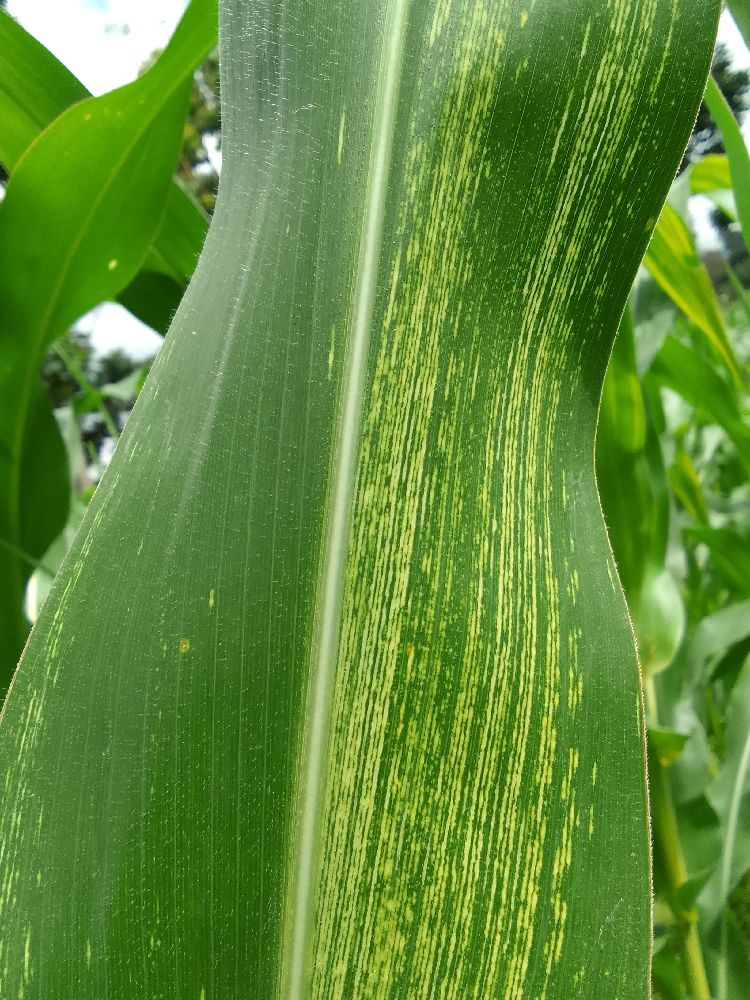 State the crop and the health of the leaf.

maize, maize streak virus
